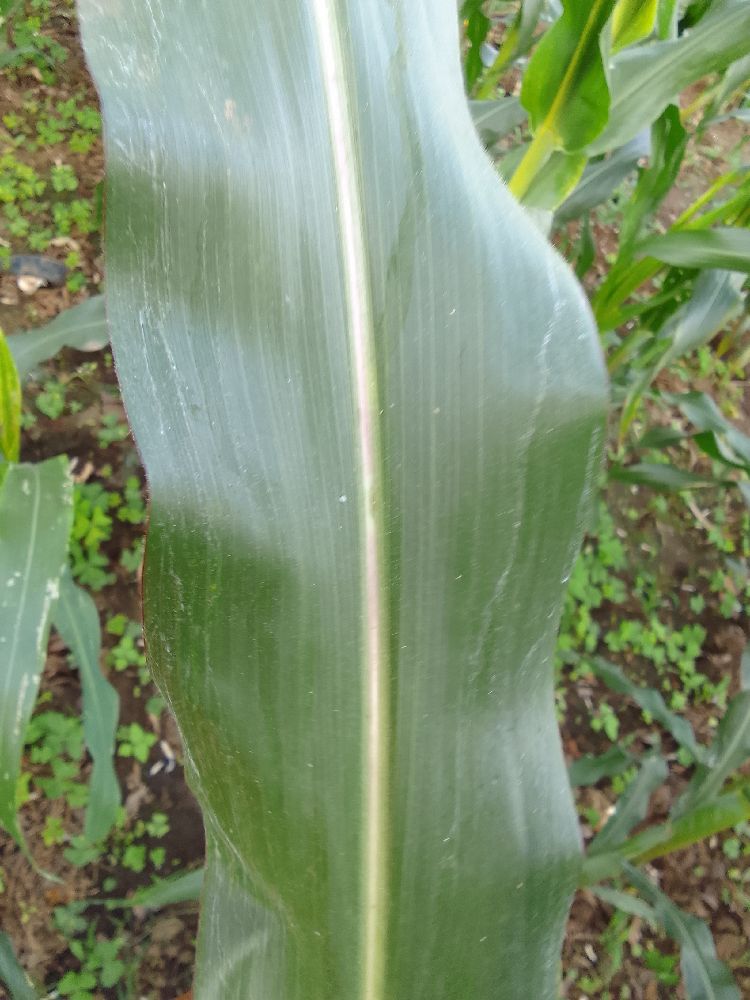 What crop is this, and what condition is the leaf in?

maize, healthy
